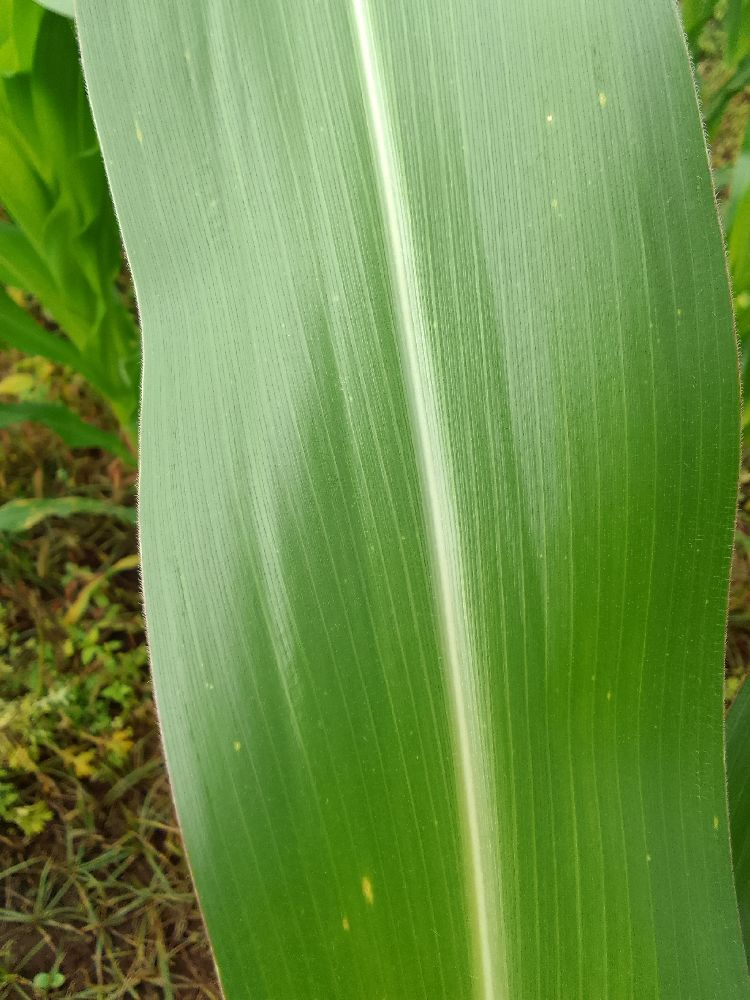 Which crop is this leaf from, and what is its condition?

maize, healthy
